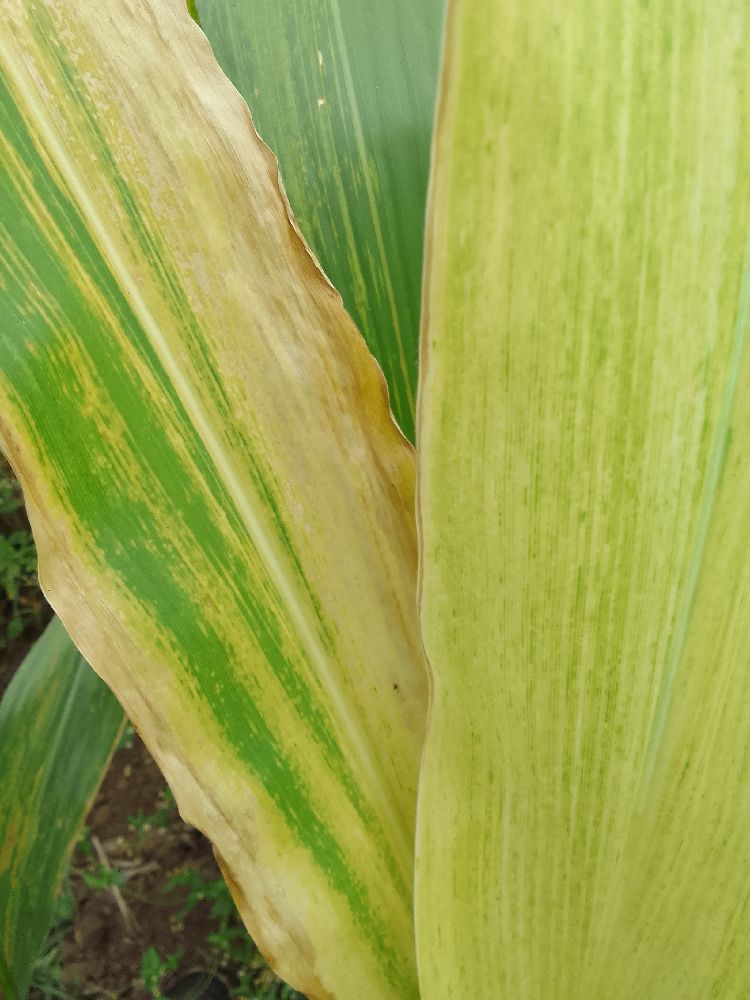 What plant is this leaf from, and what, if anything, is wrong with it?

maize, maize lethal necrosis
